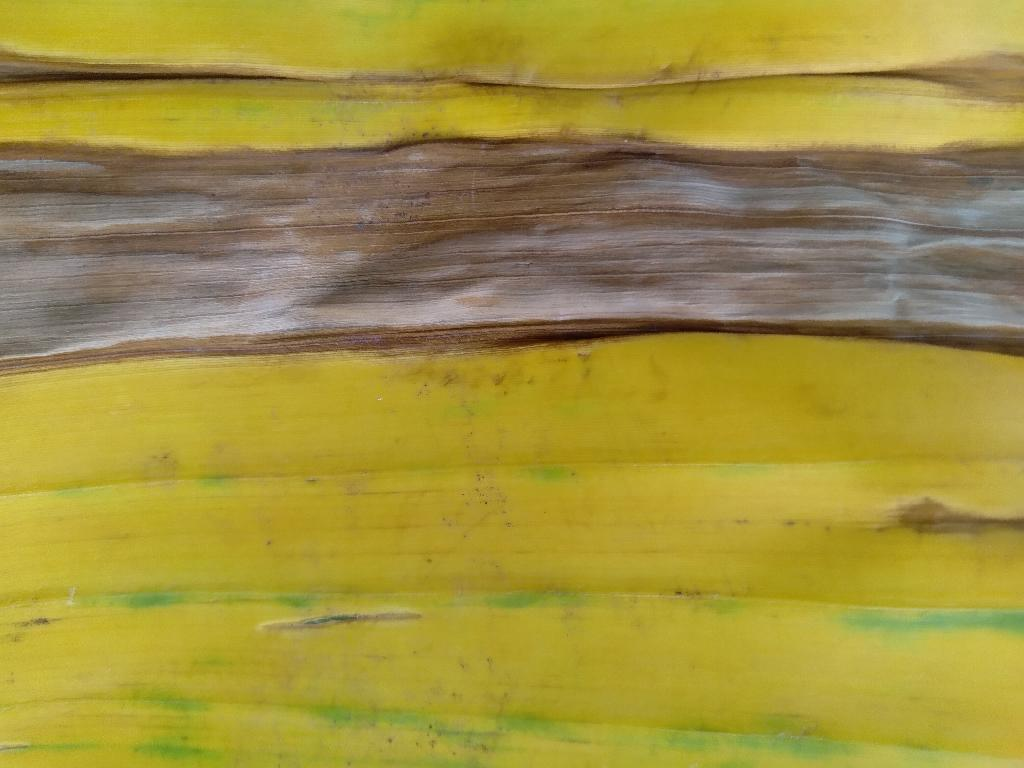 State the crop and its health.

banana, fusarium wilt race 1
